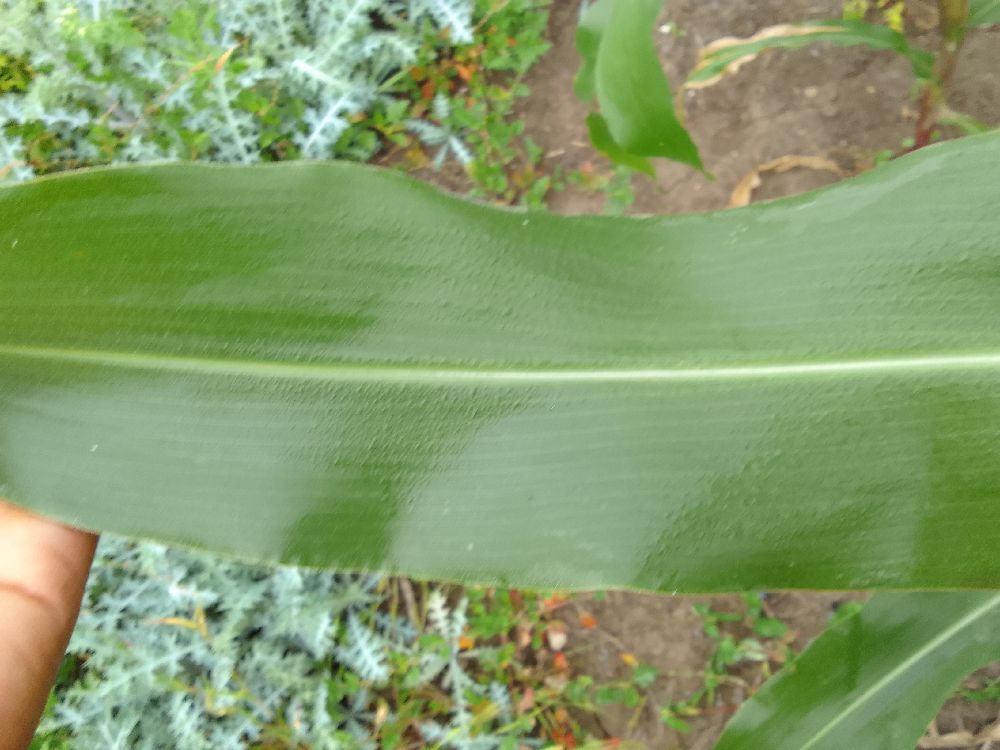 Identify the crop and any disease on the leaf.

maize, healthy
